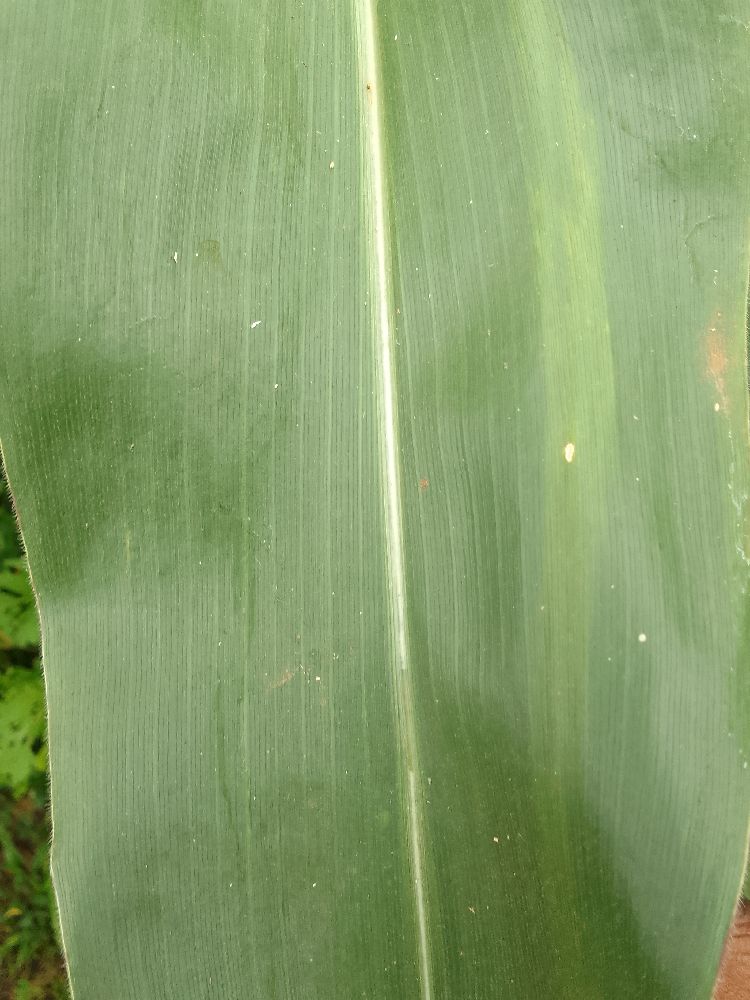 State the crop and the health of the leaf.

maize, healthy
